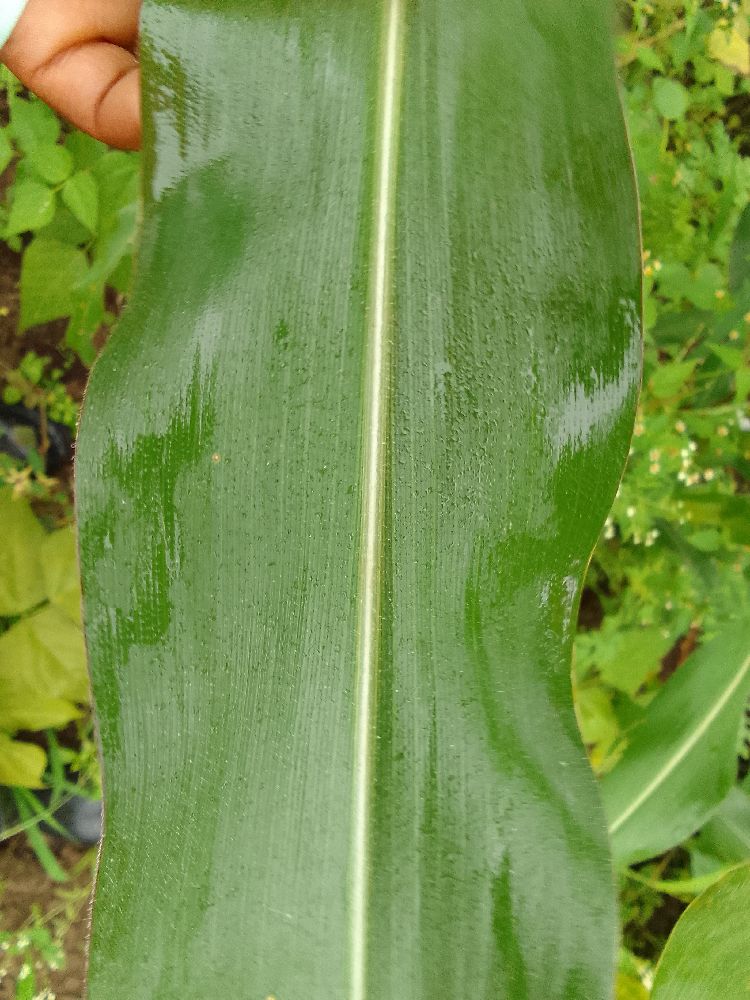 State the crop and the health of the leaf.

maize, healthy
